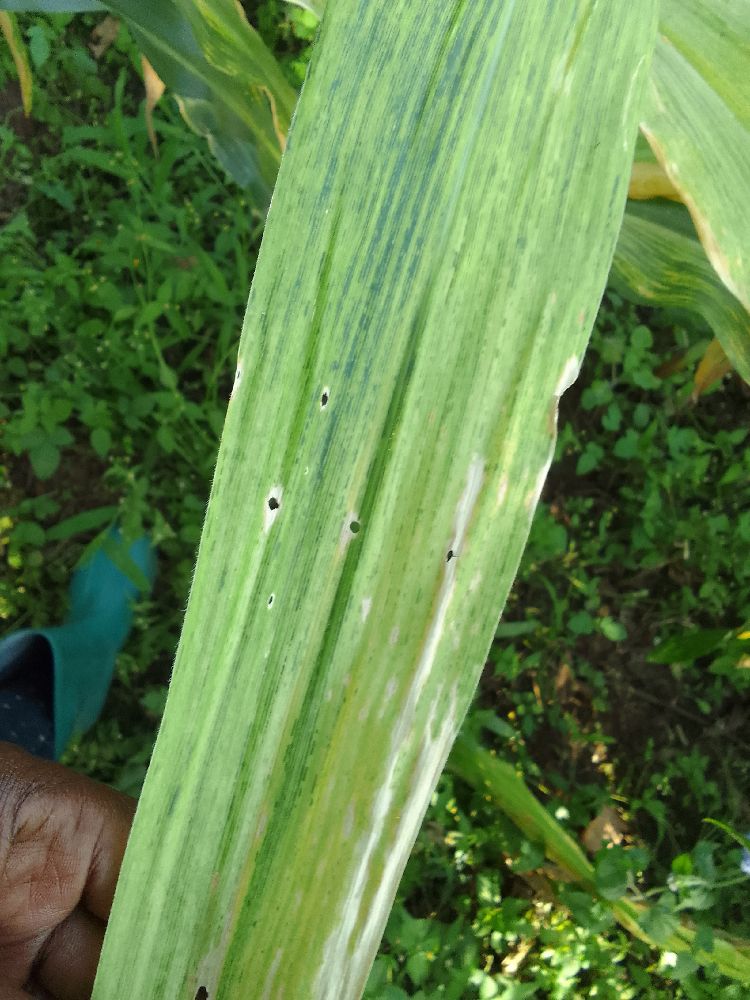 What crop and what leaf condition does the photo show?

maize, maize lethal necrosis
